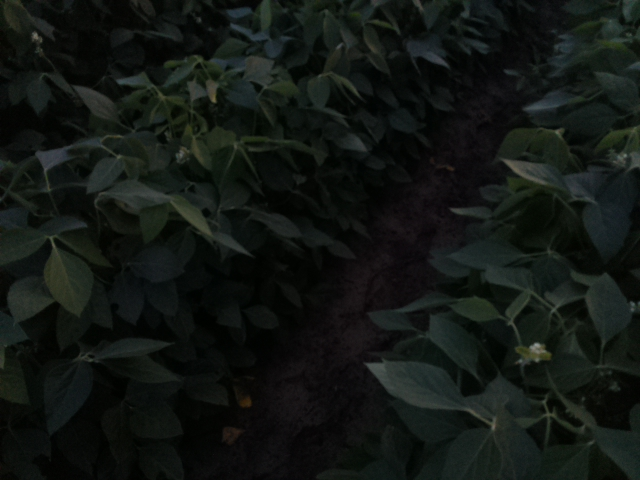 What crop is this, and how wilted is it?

soybean, leaves with no wilting
